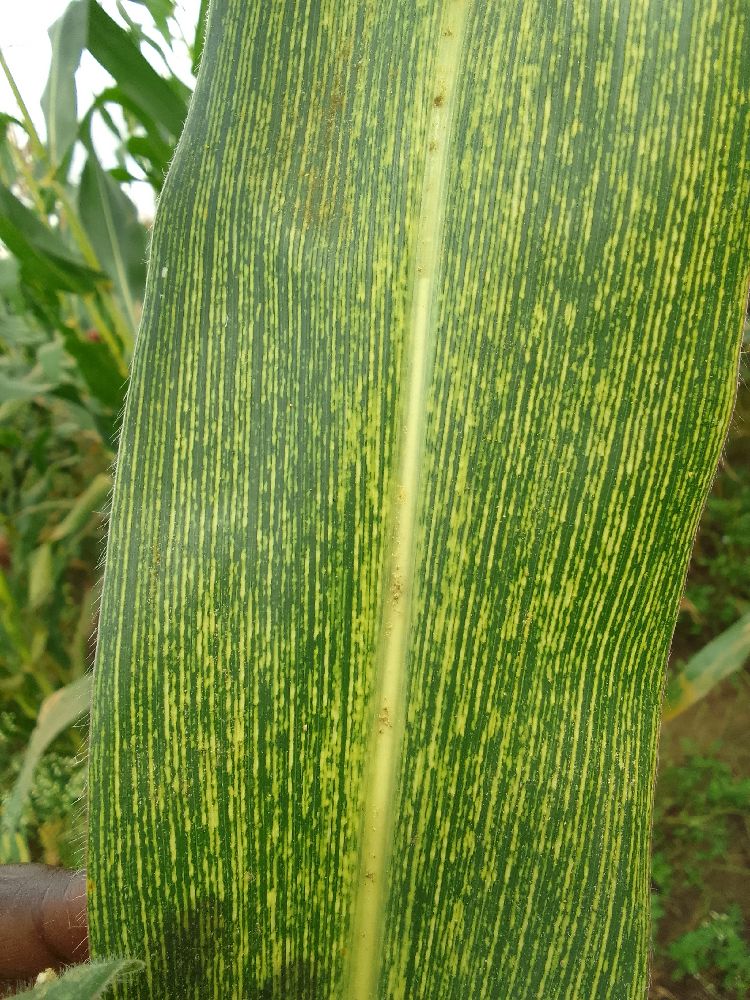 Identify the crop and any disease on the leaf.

maize, maize streak virus
